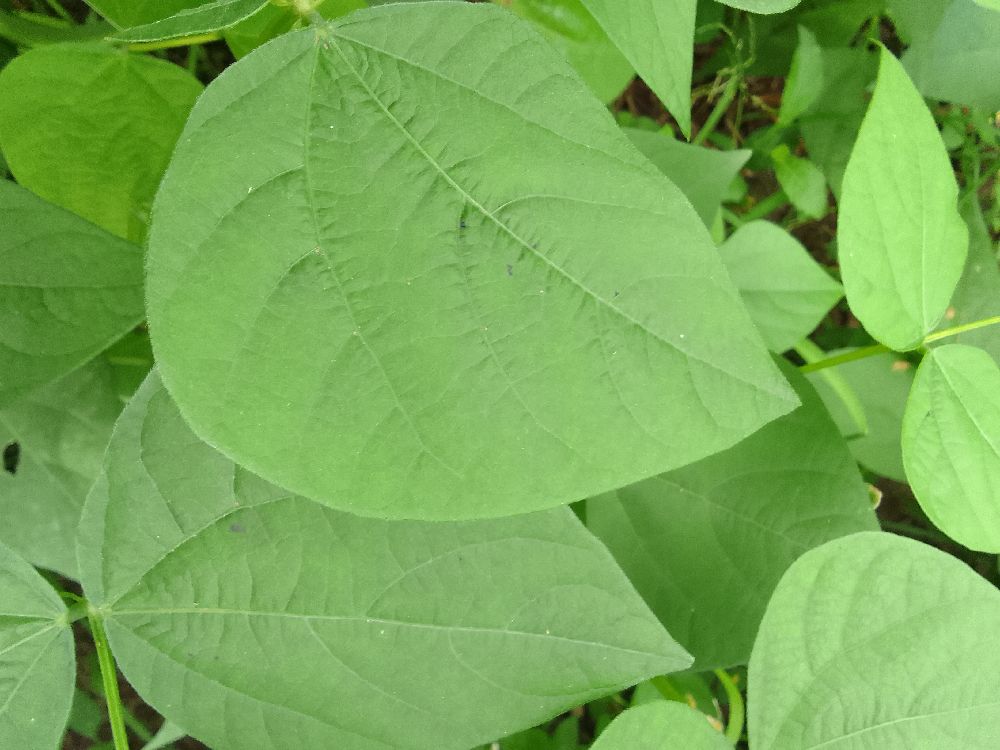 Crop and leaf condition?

common bean, healthy
